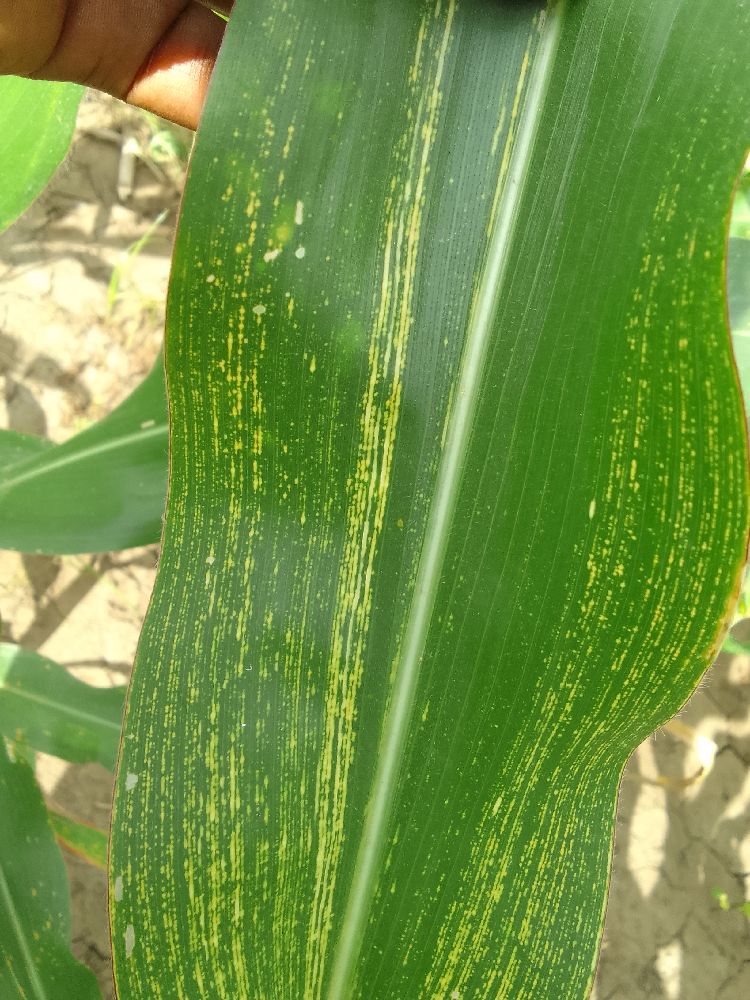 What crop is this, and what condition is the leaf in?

maize, maize streak virus
